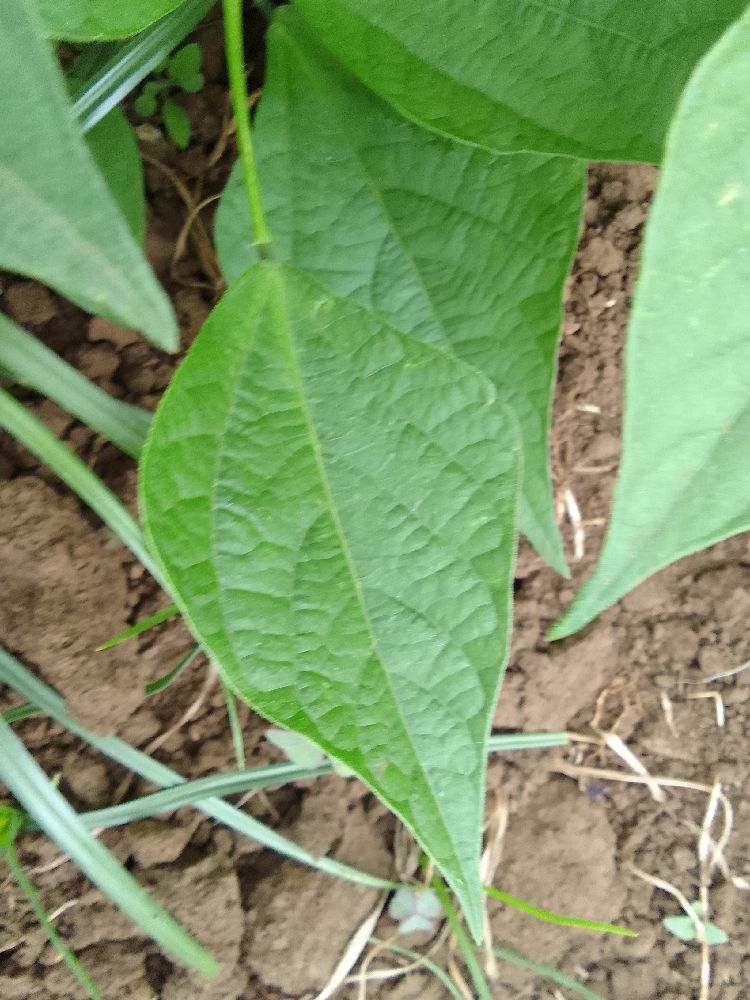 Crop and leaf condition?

common bean, healthy
